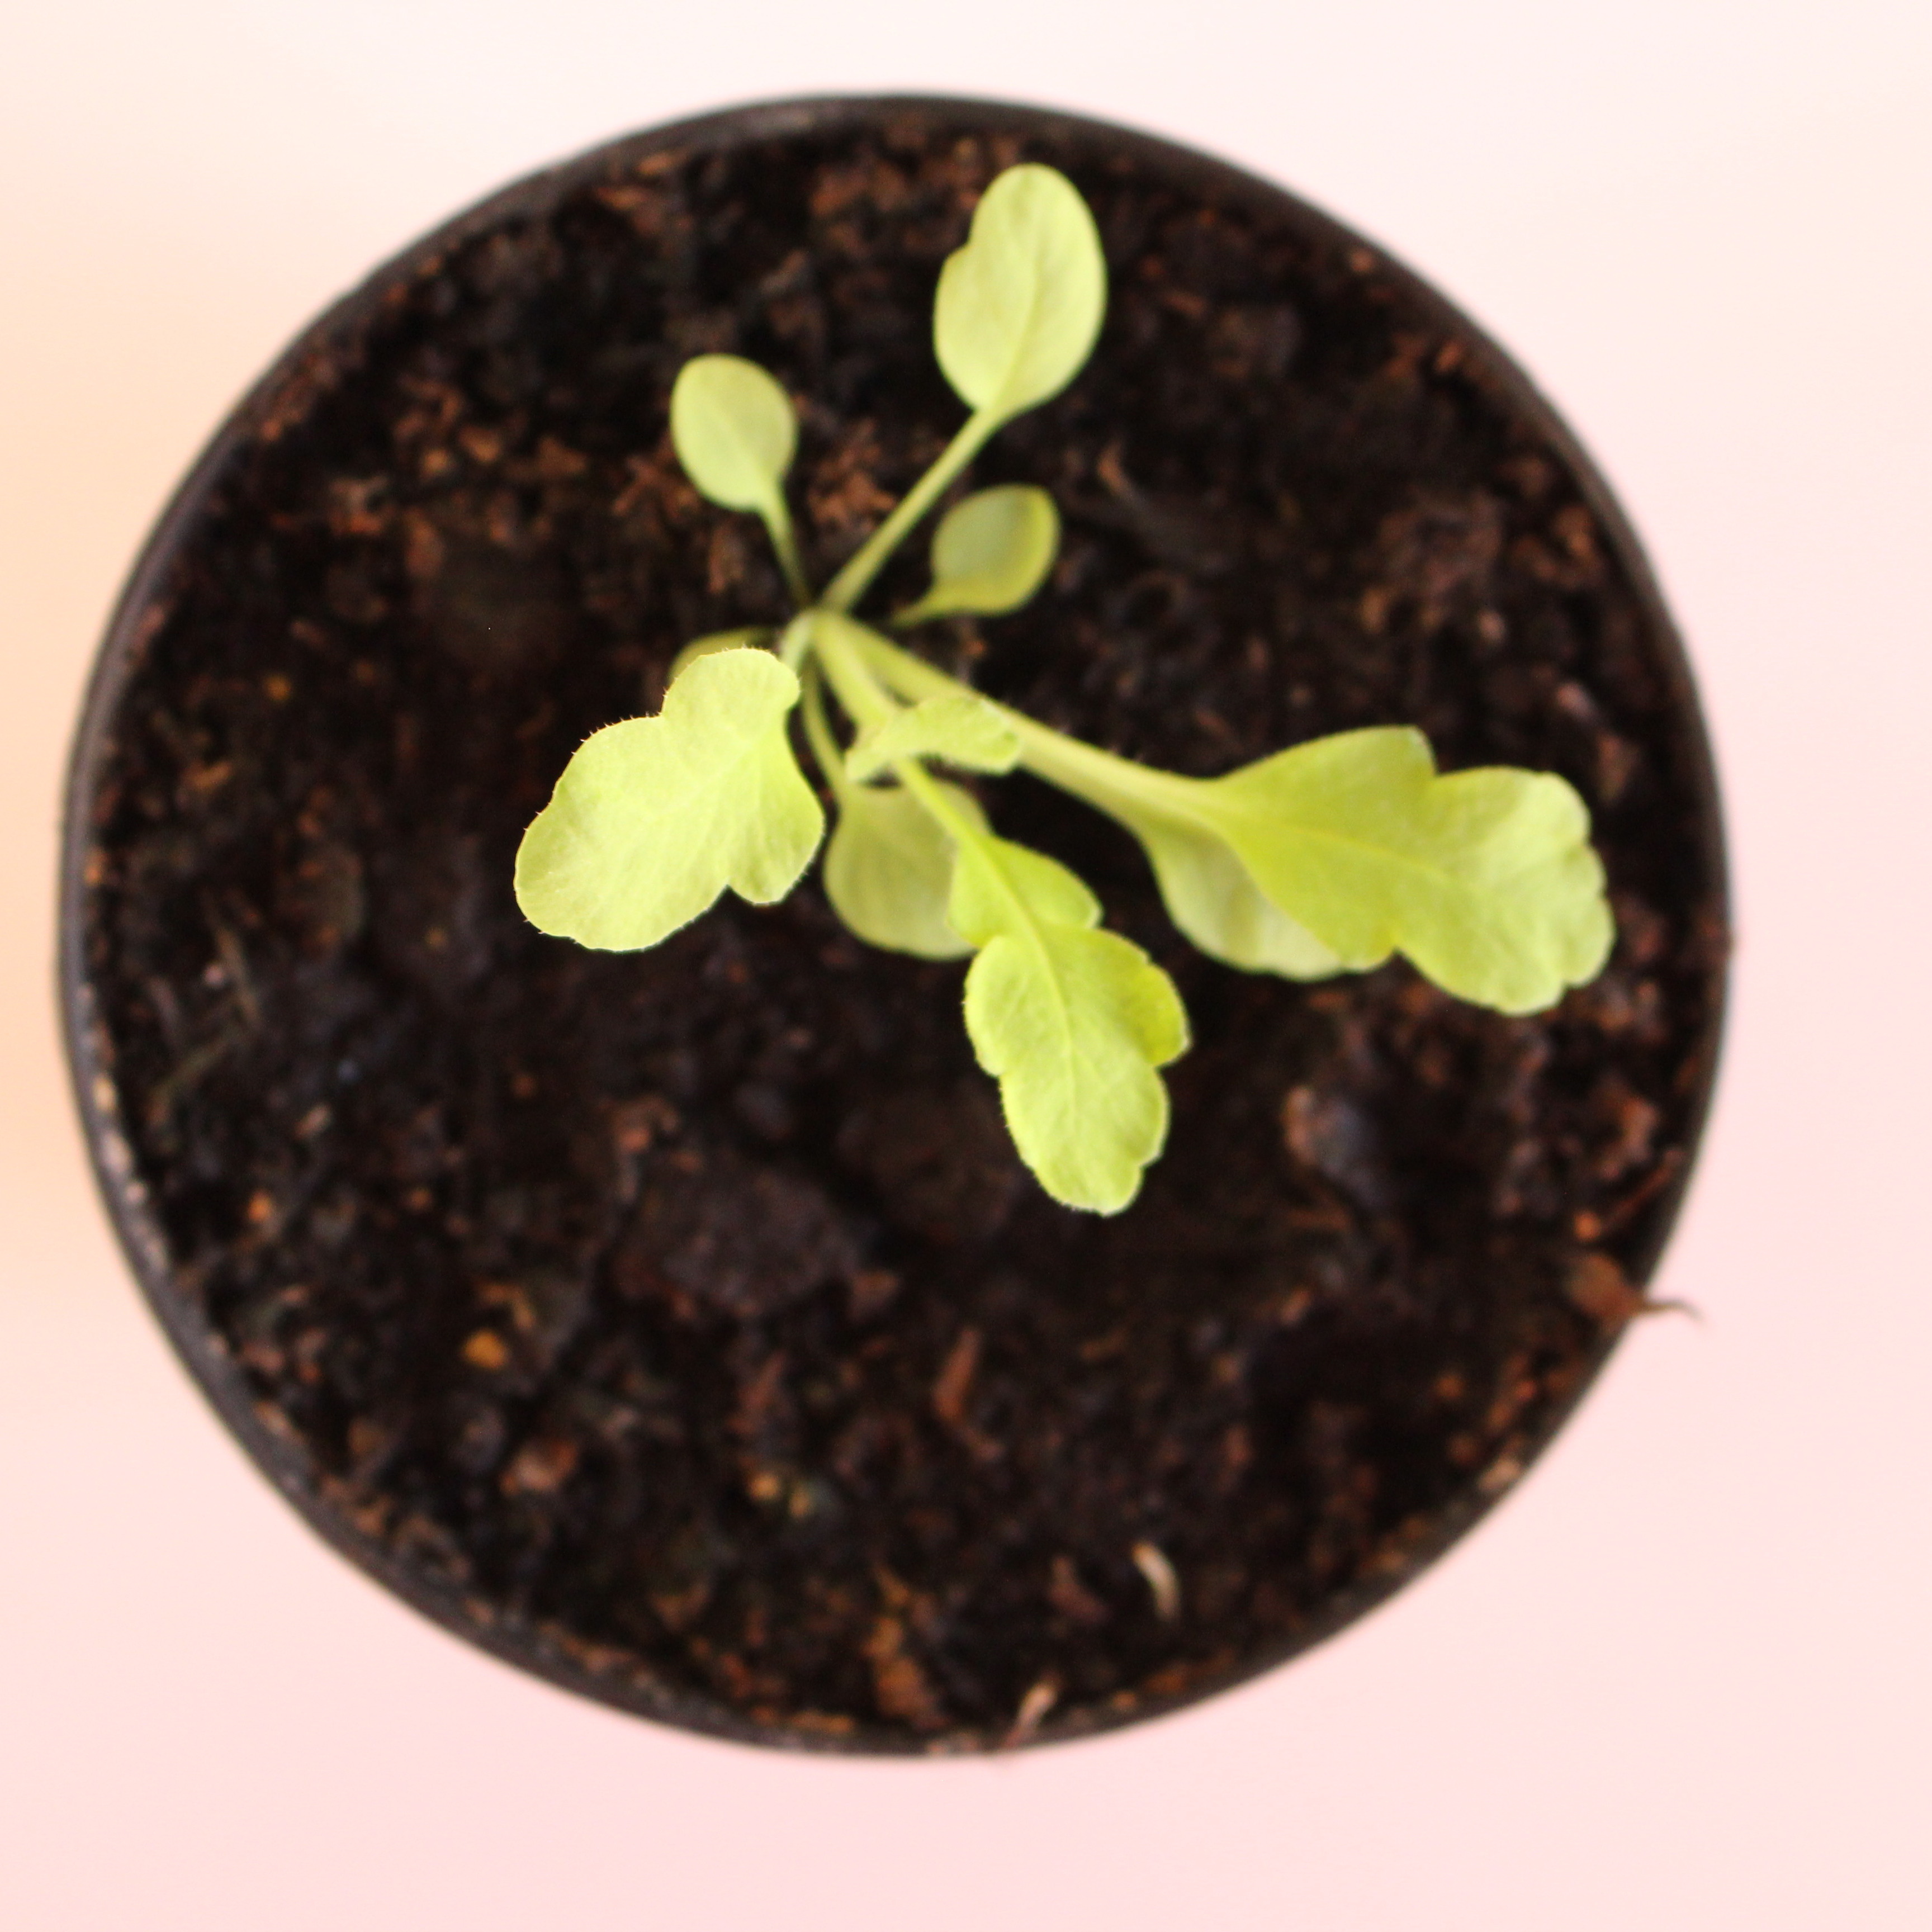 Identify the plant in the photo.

Papaver rhoeas
